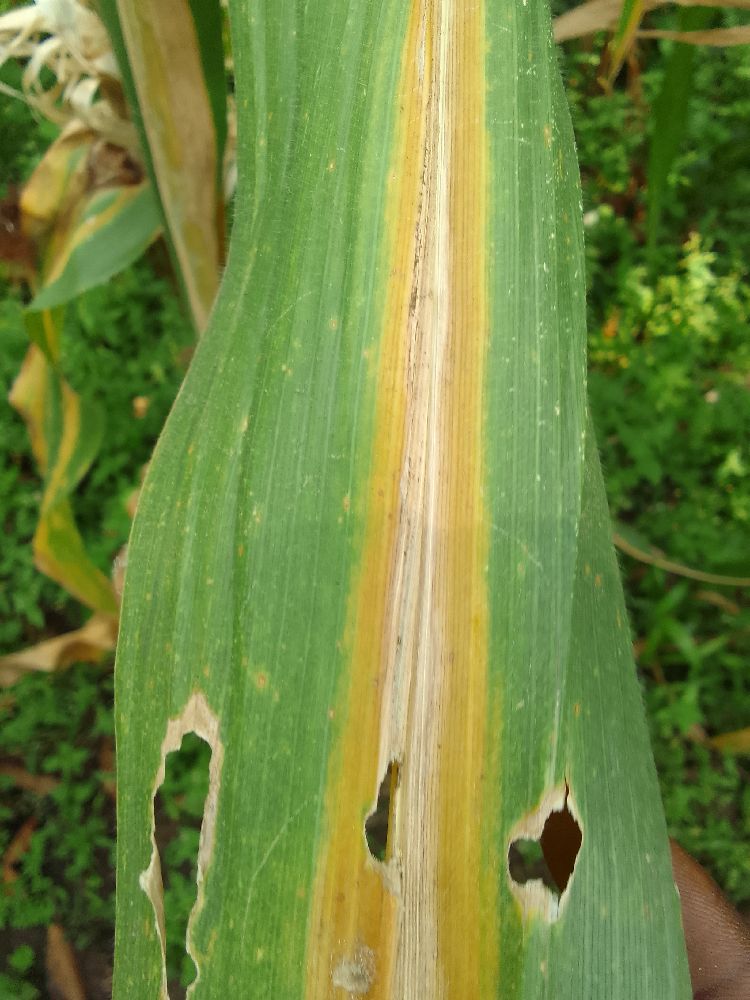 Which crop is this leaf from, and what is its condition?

maize, maize lethal necrosis
